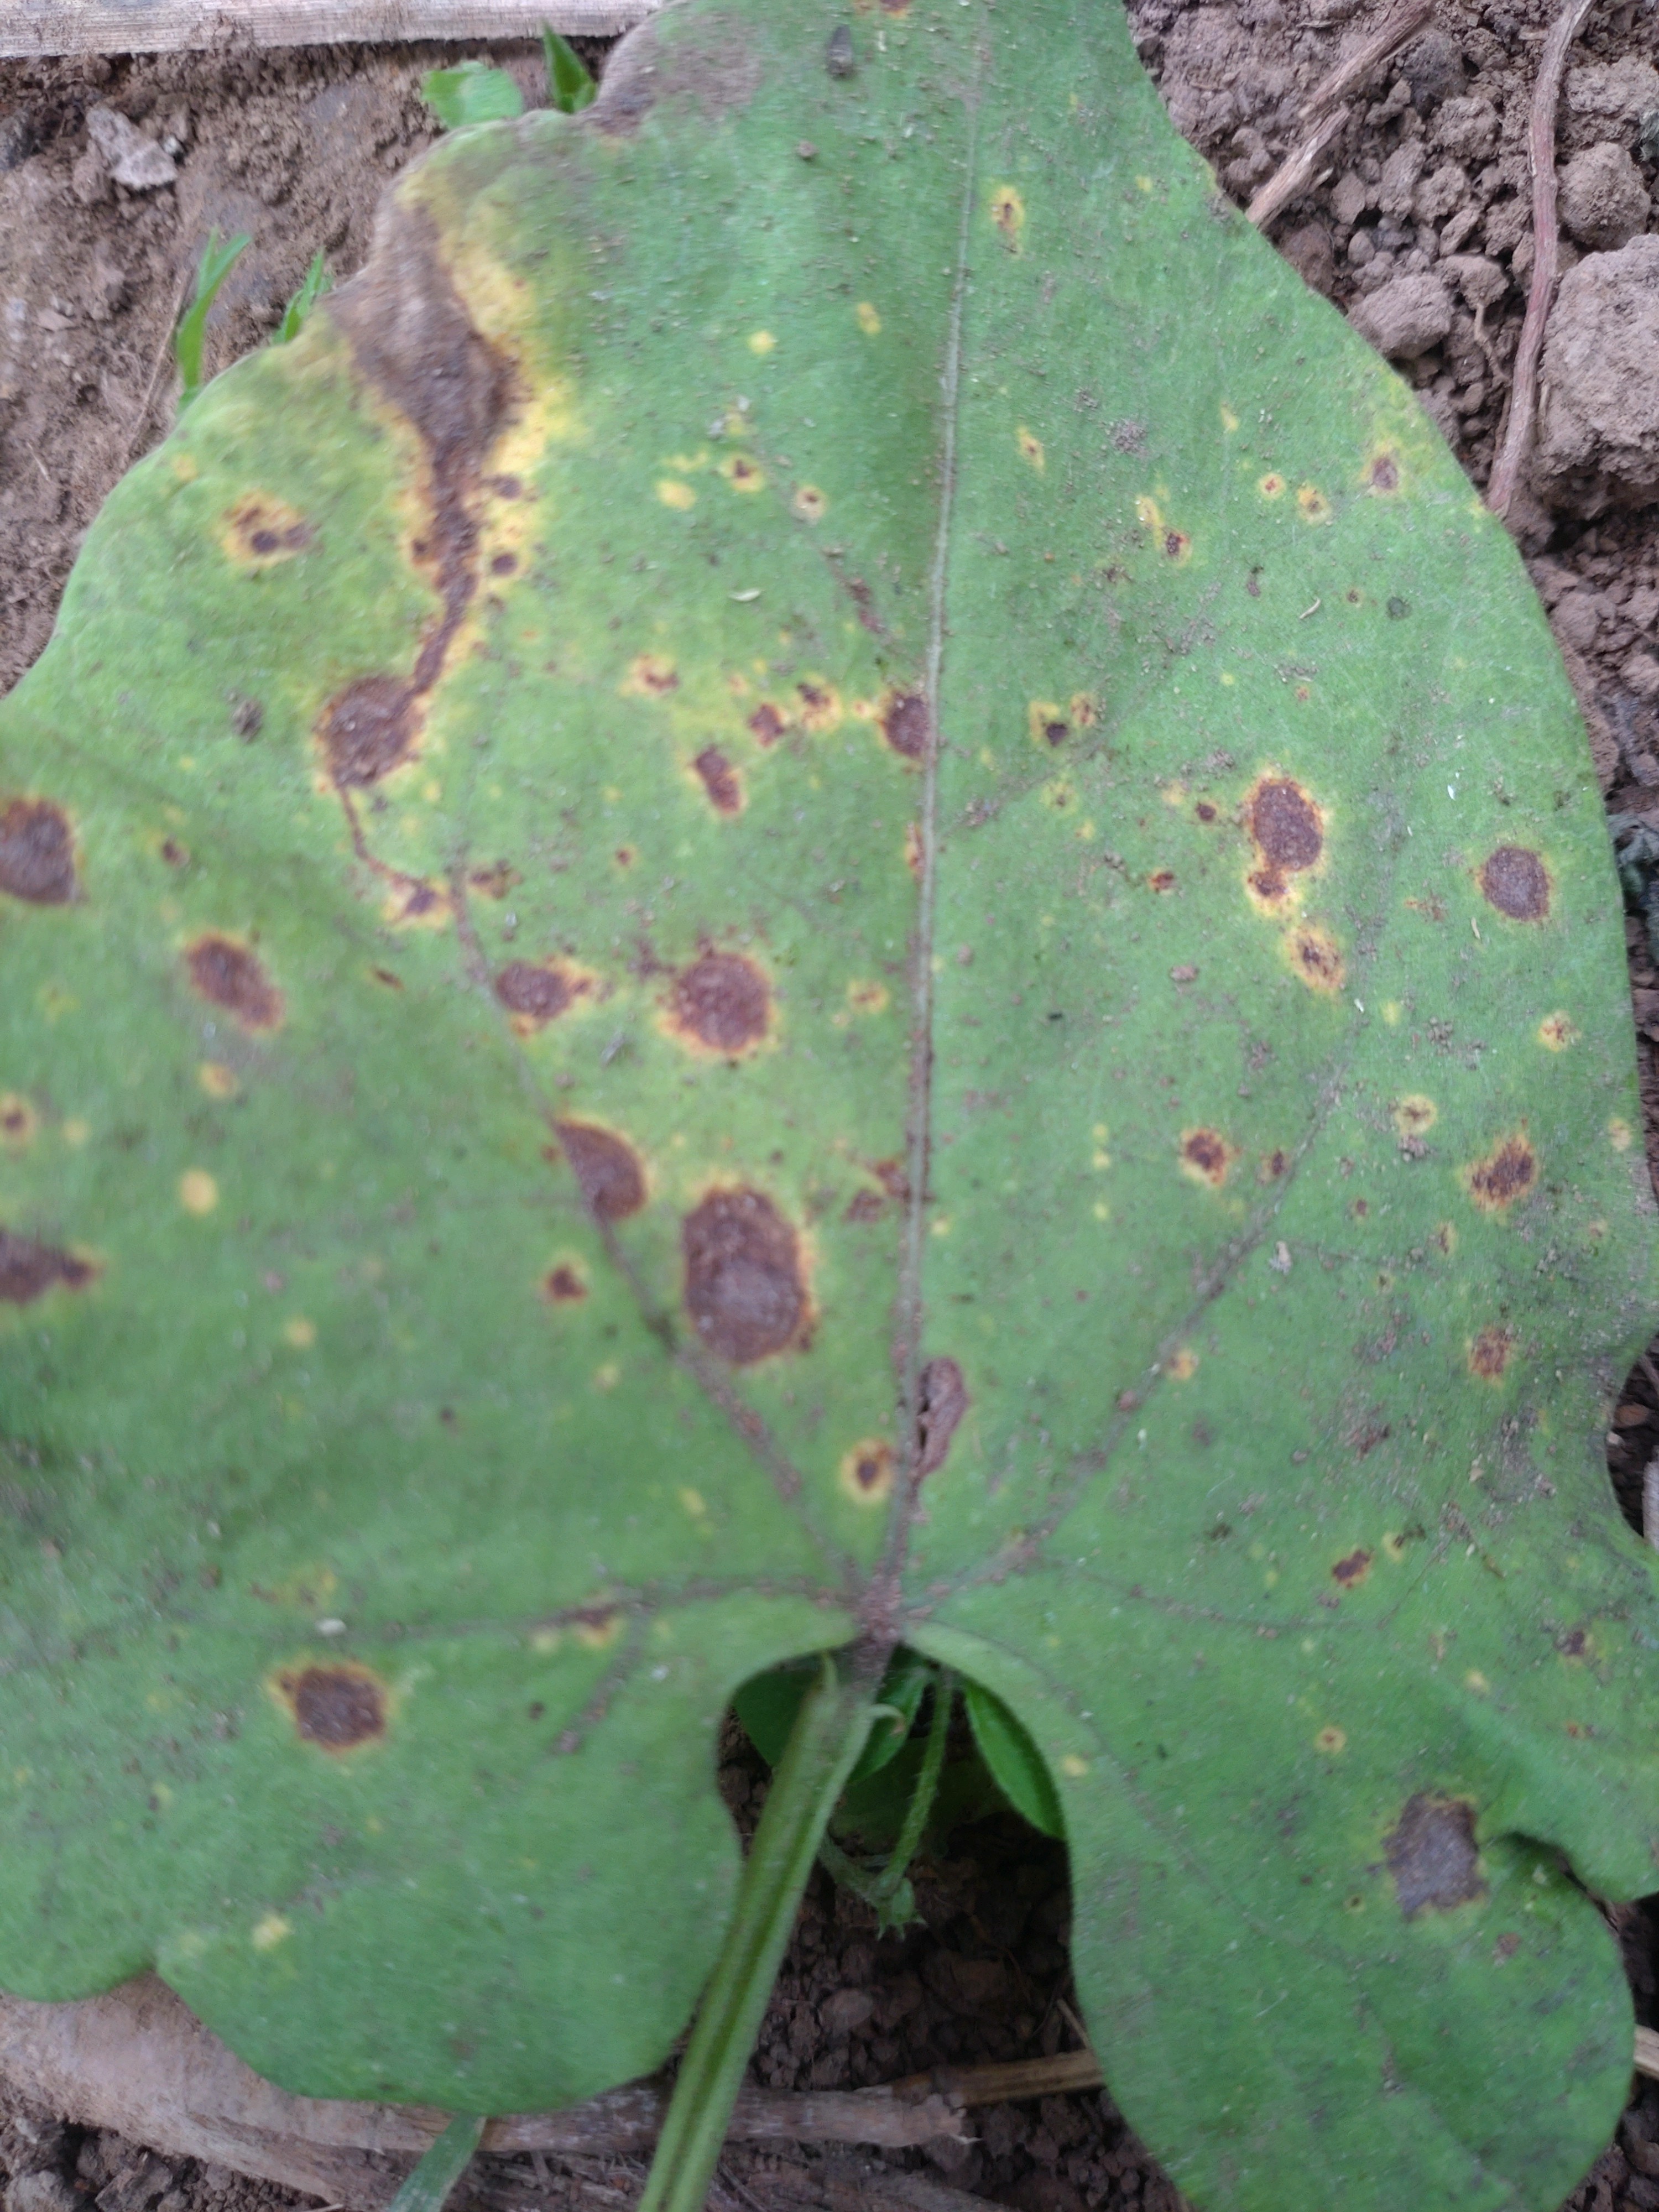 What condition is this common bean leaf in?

rust
